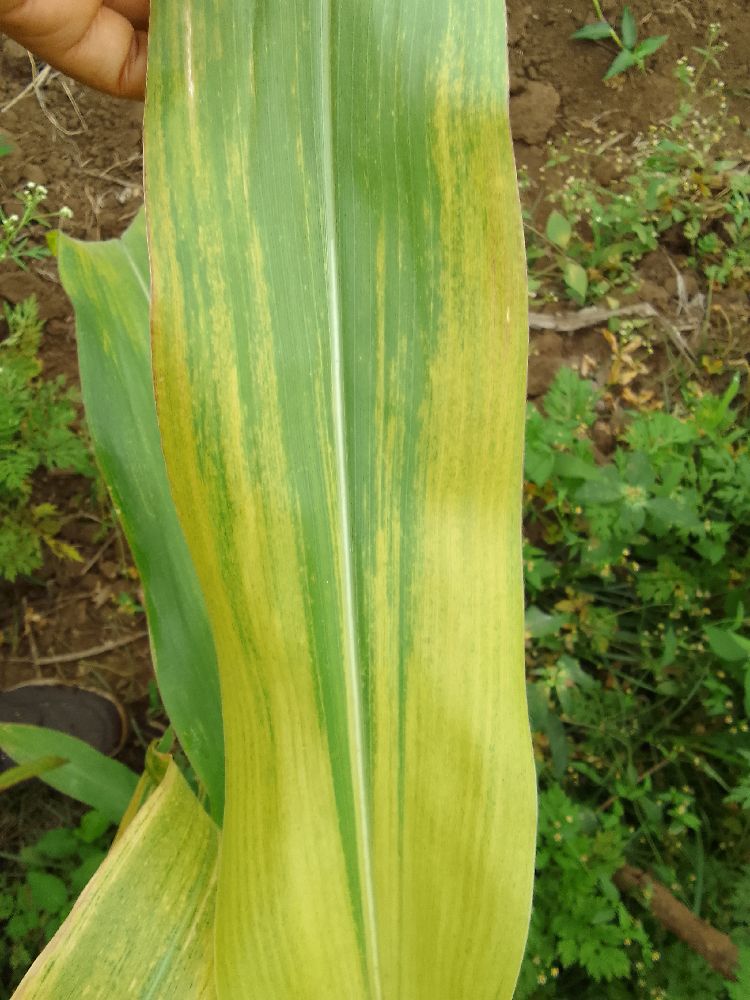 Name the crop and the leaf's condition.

maize, maize lethal necrosis
